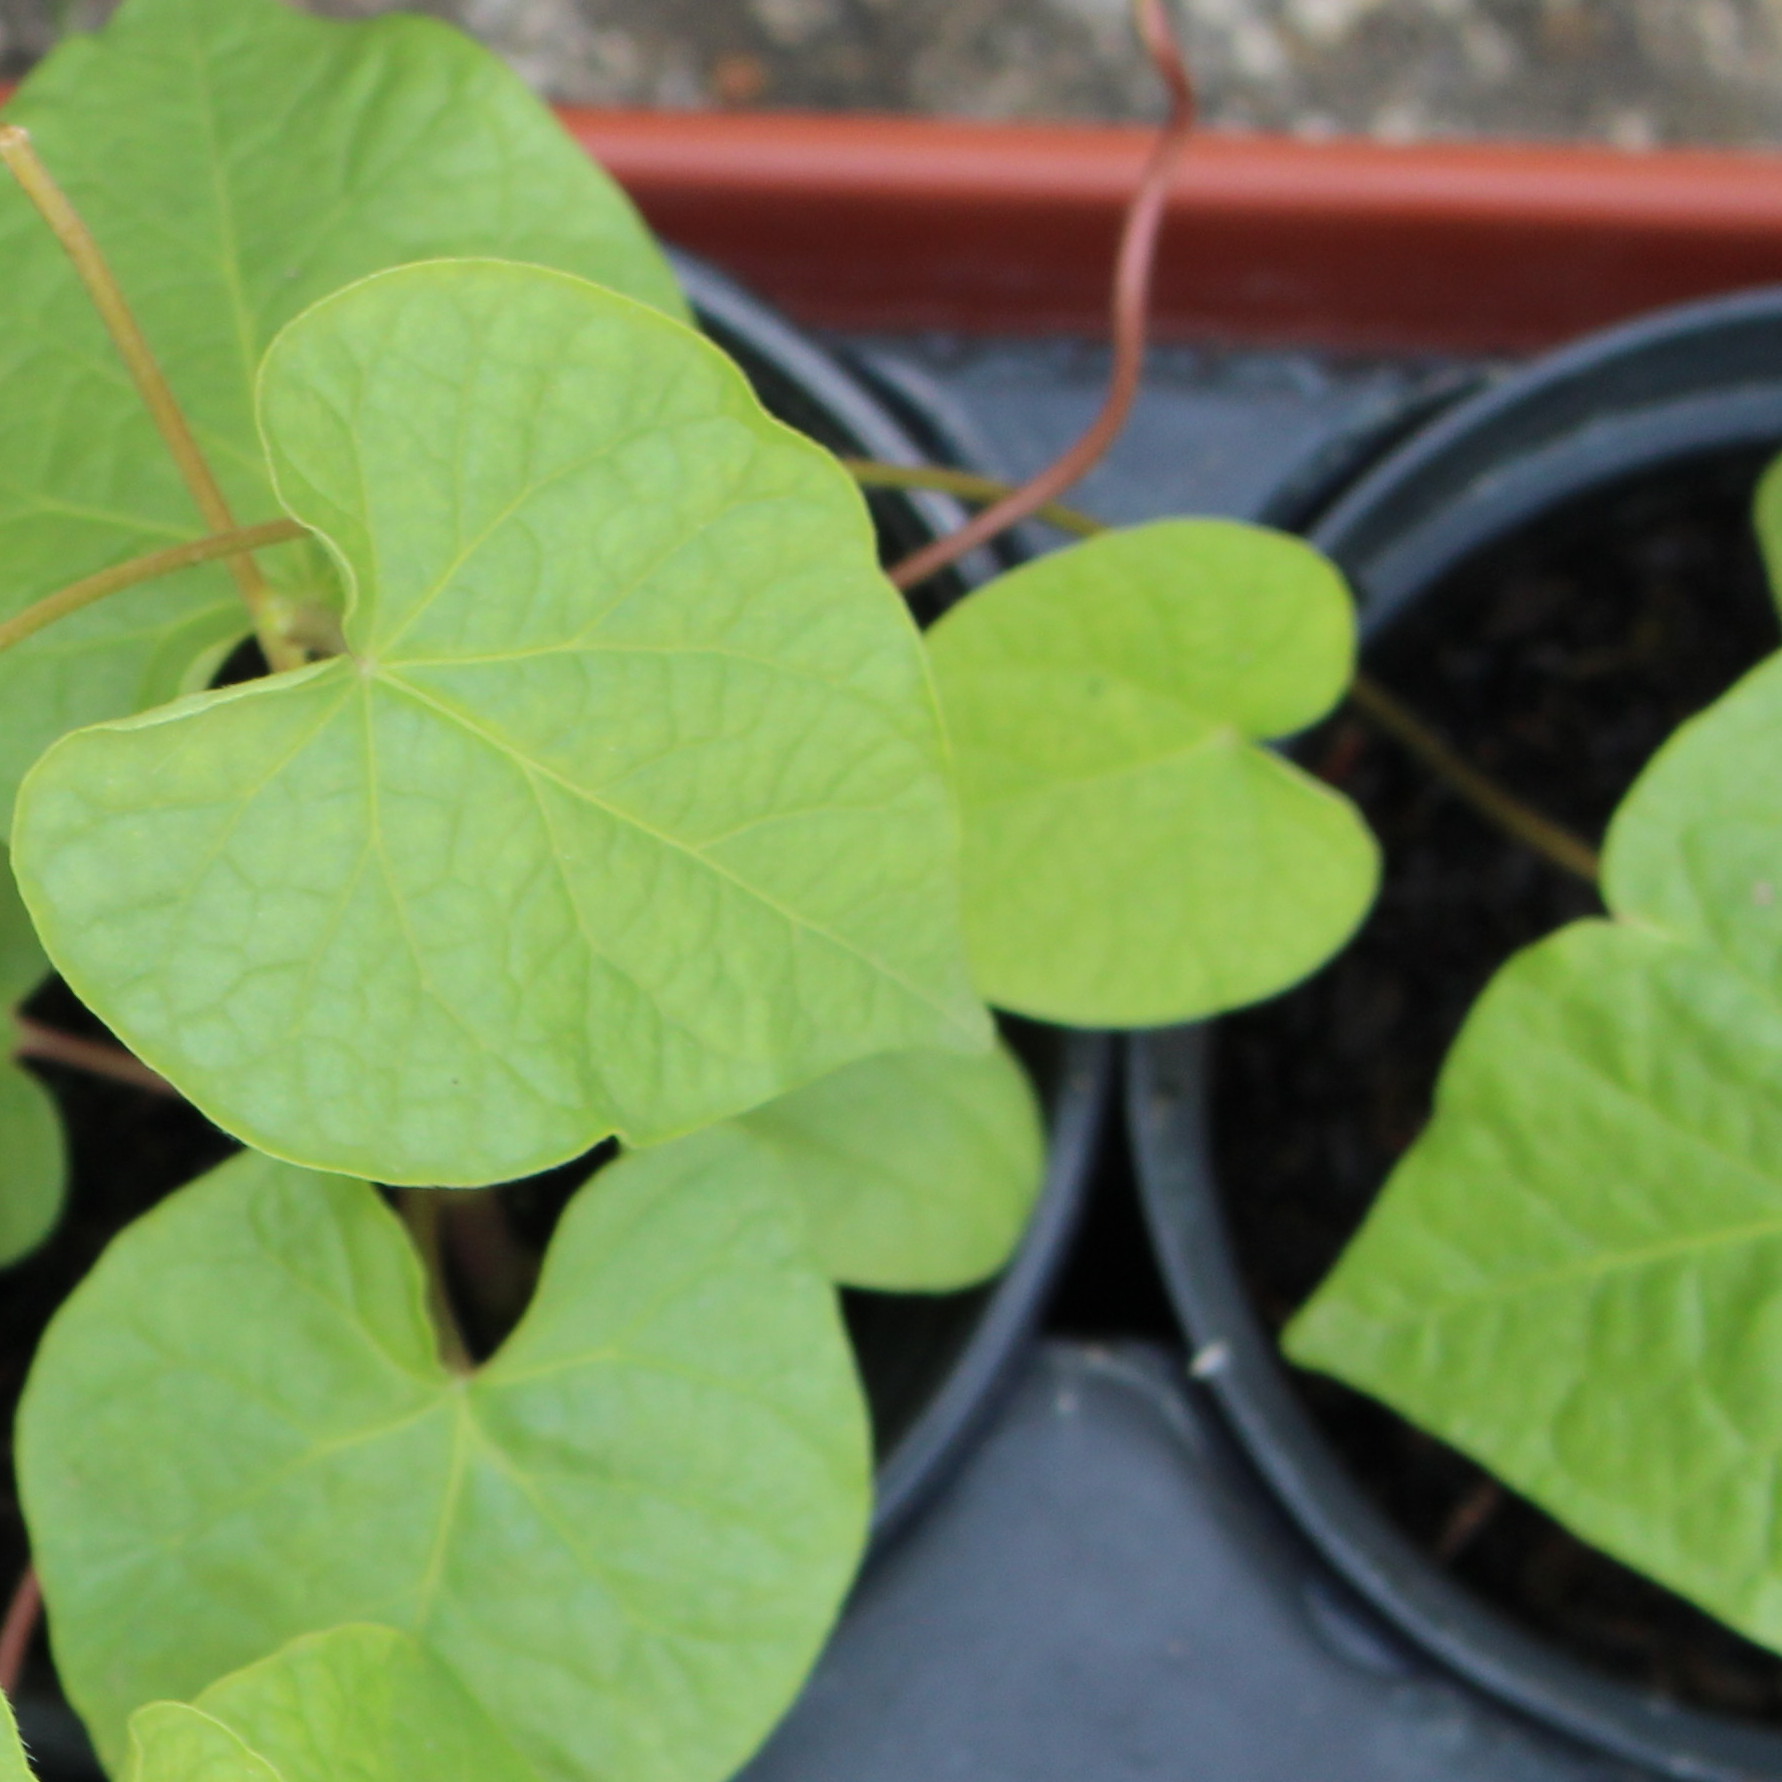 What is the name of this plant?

Convolvulus arvensis
